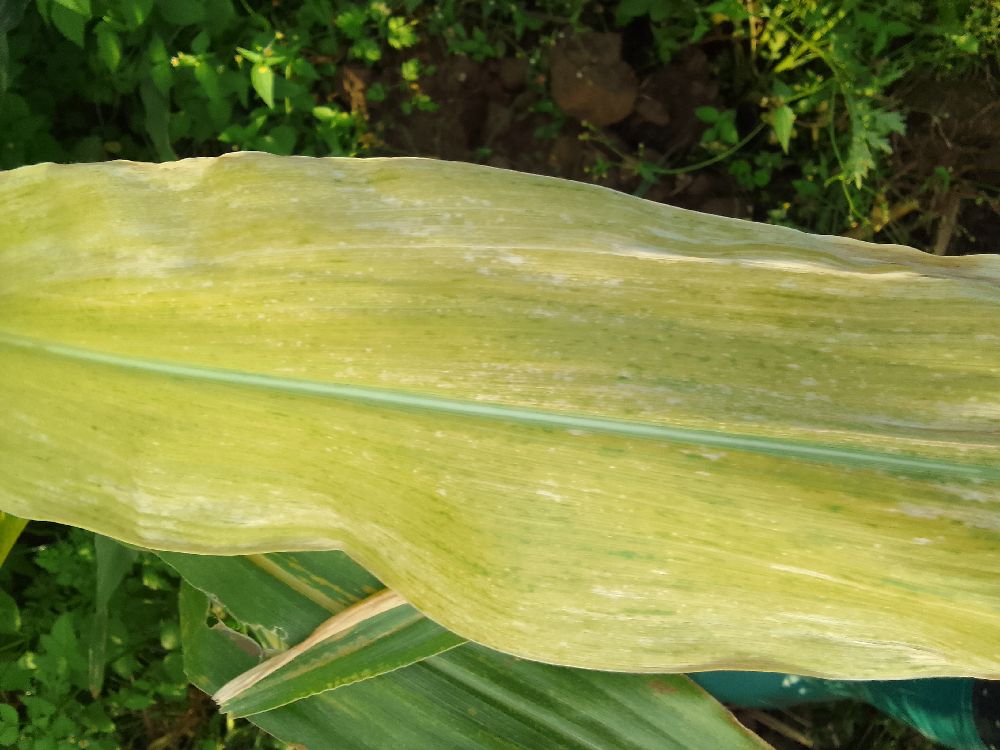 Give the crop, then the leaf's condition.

maize, maize lethal necrosis
